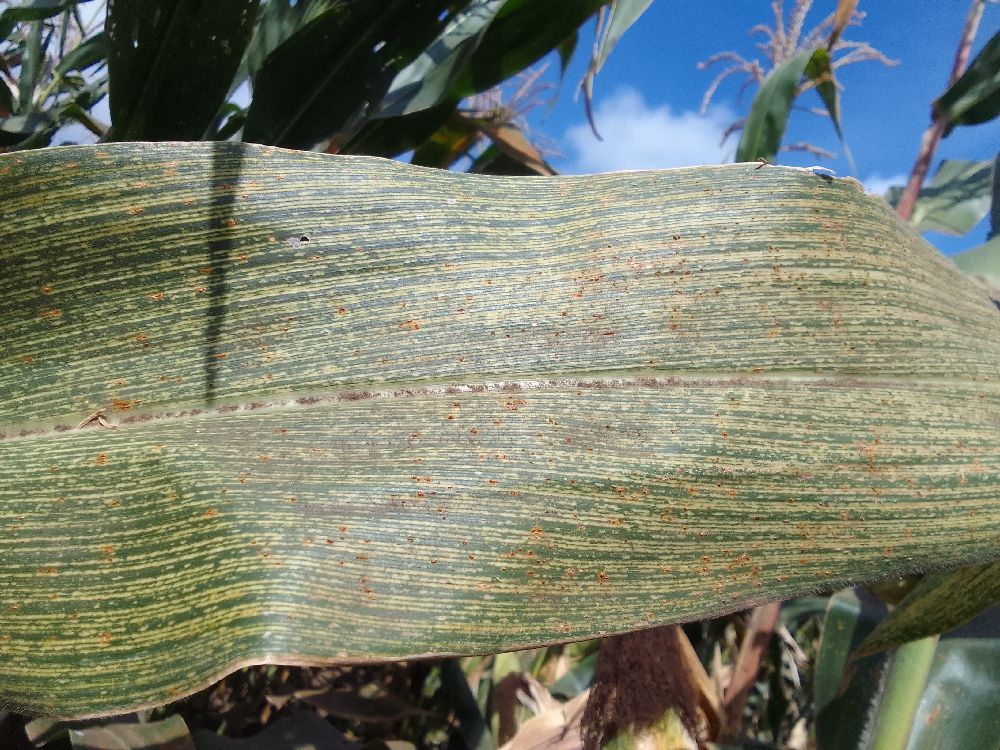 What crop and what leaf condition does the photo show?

maize, maize streak virus
